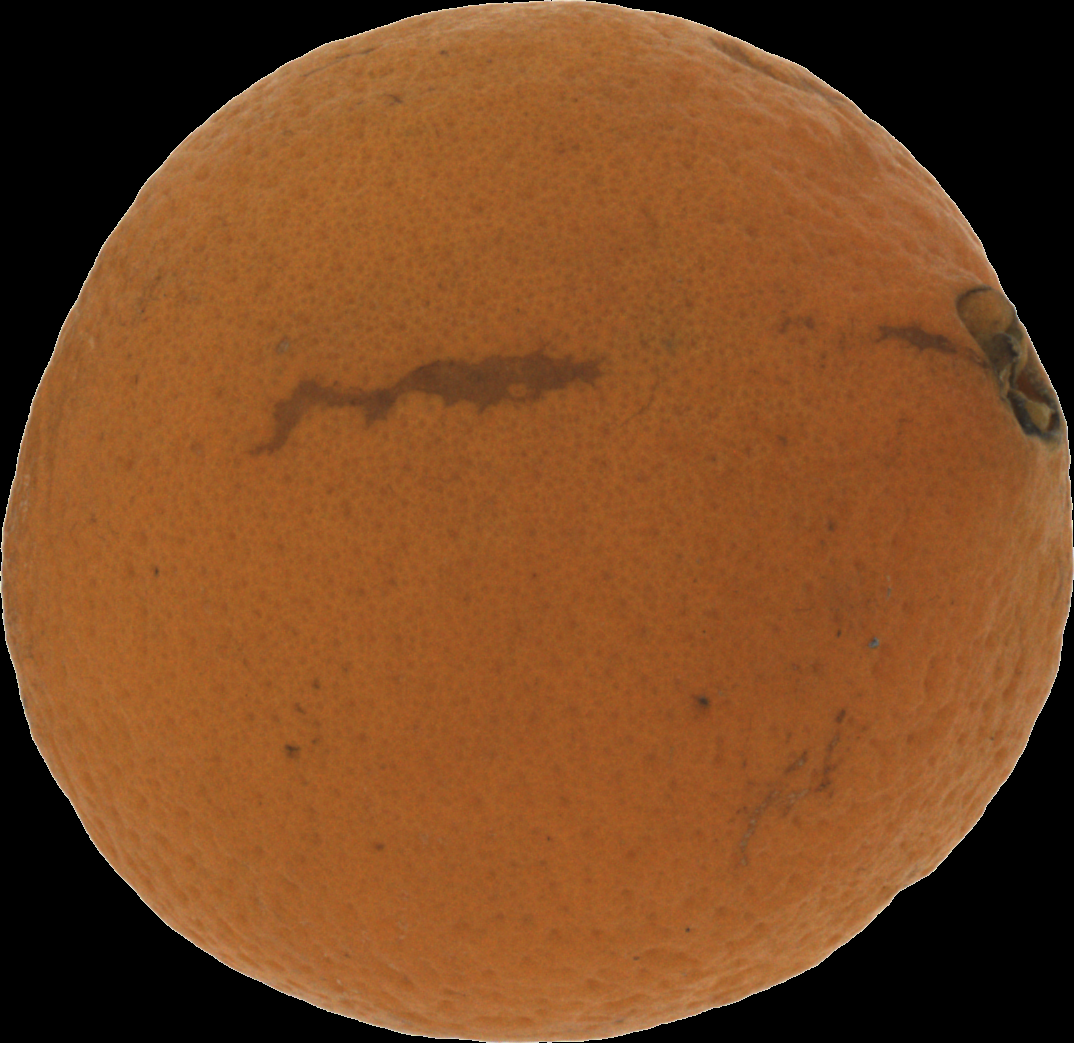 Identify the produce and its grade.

orange, bad
